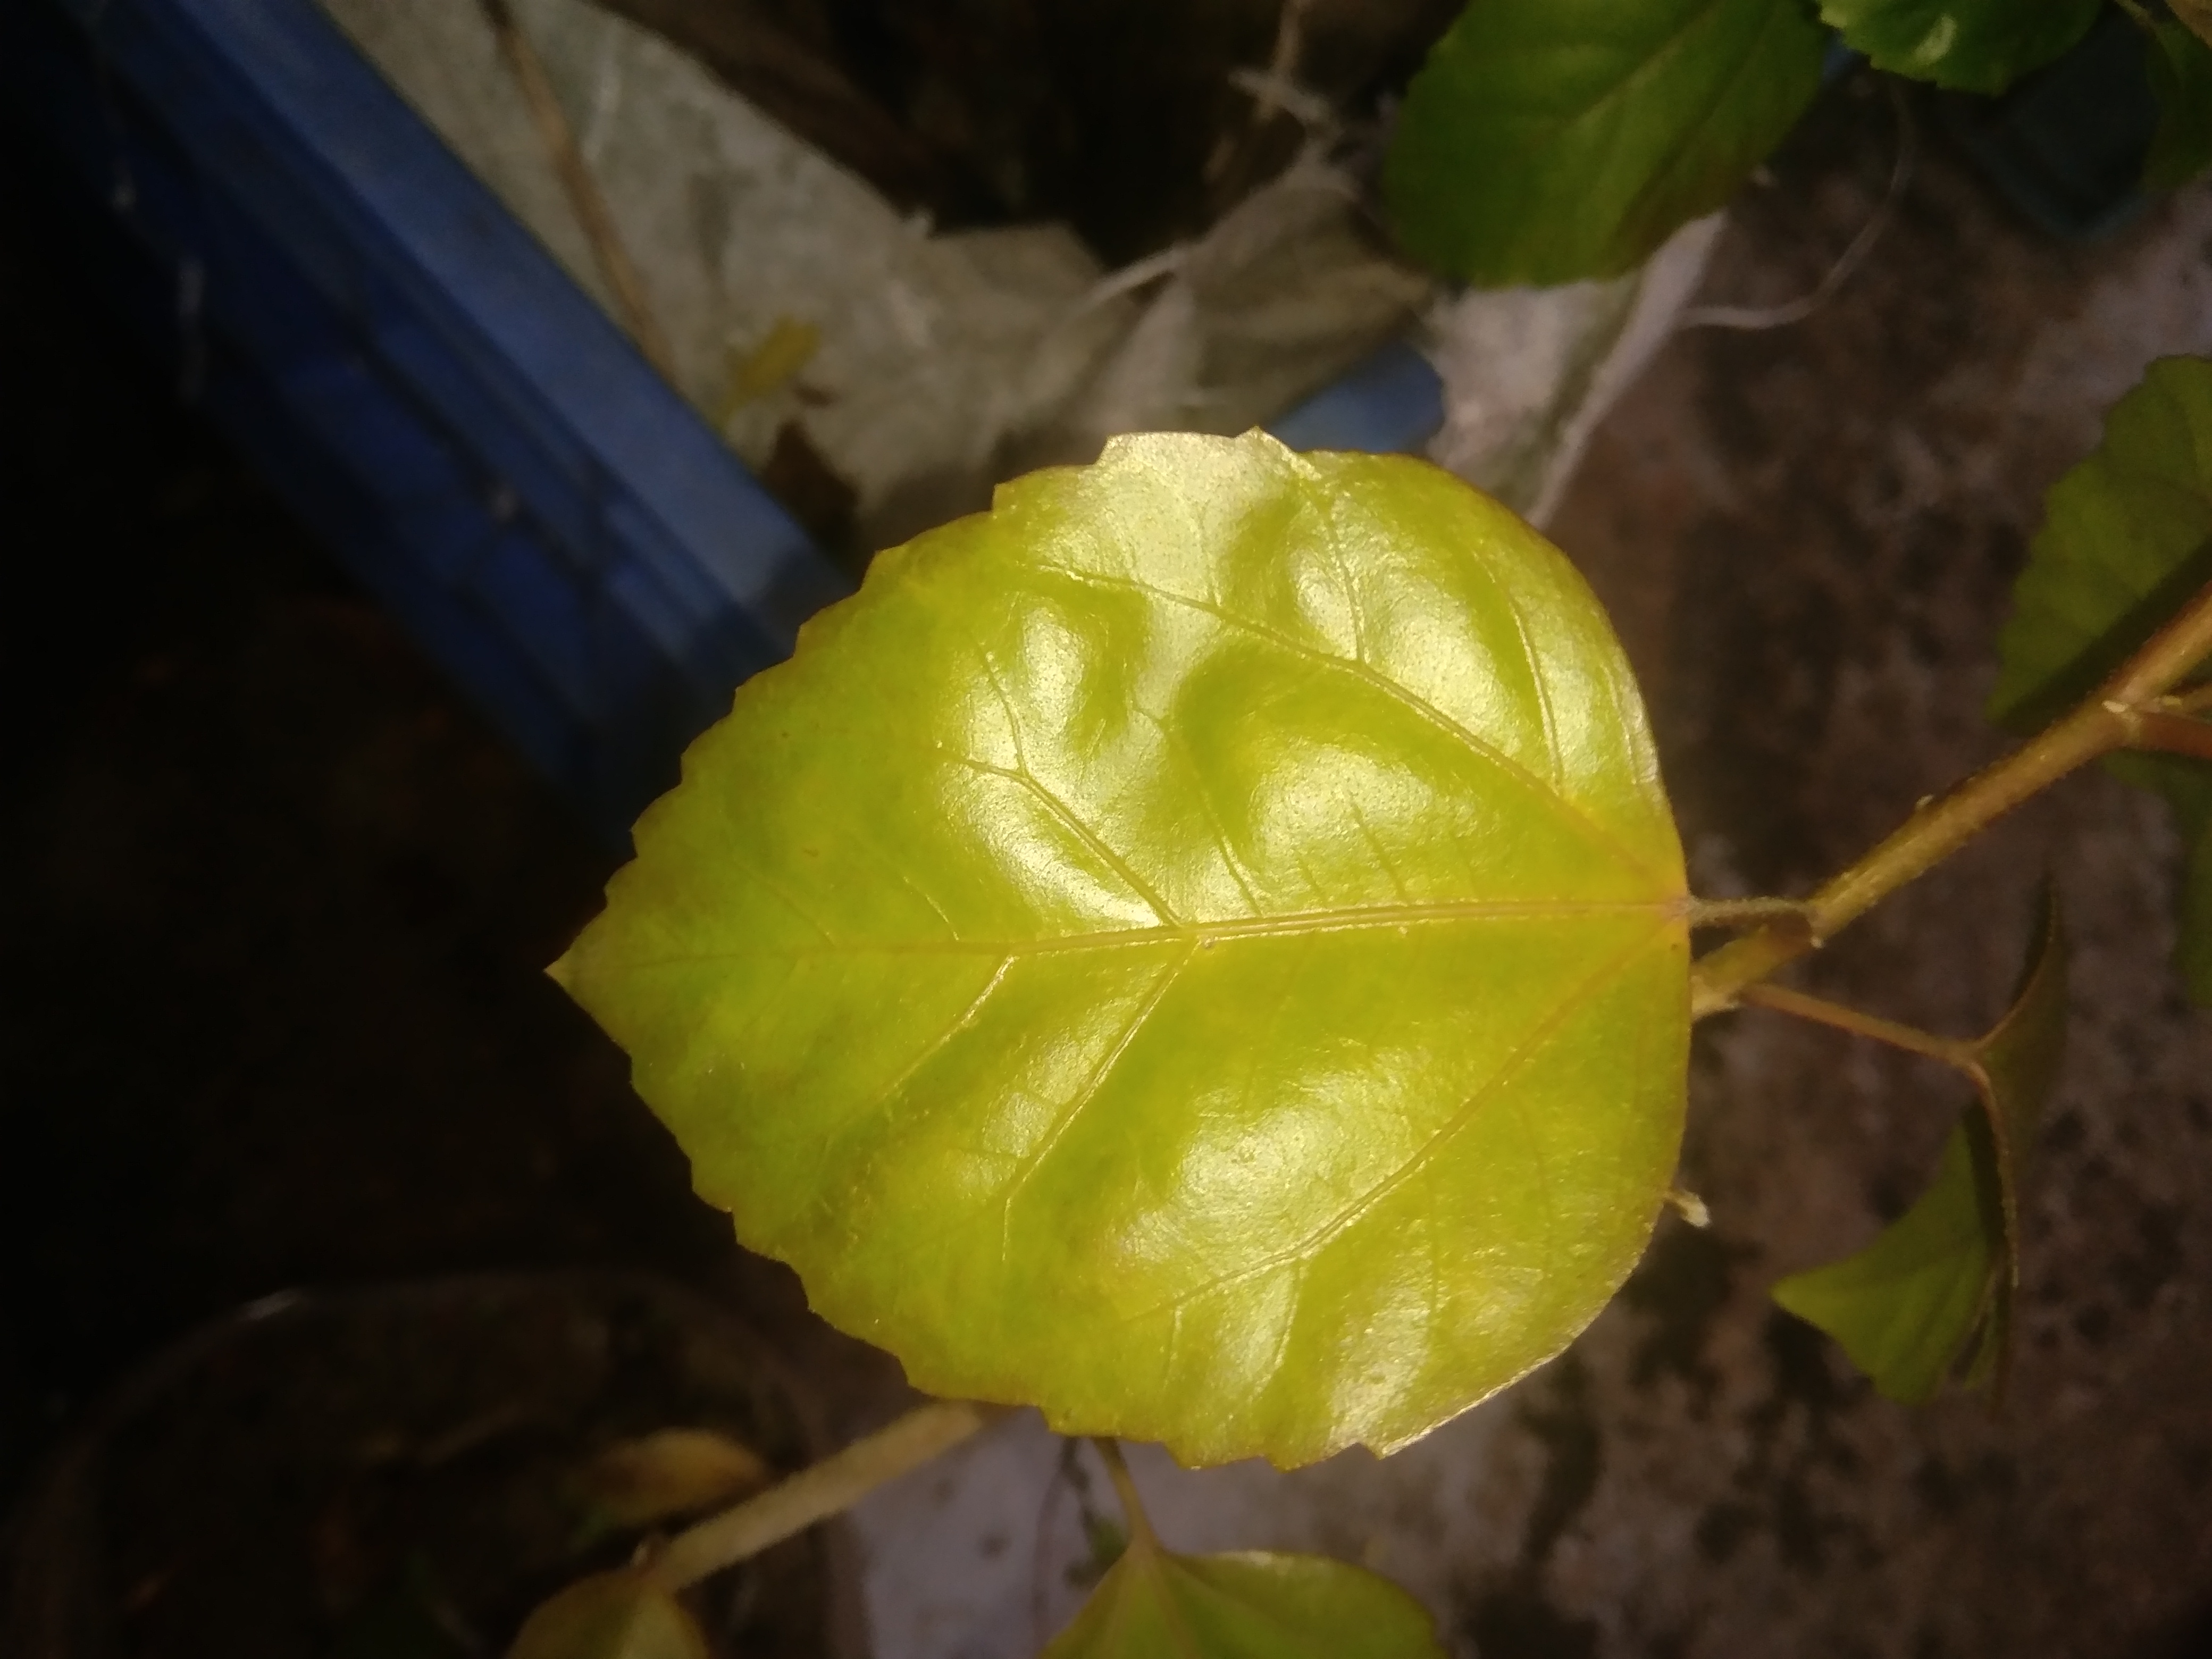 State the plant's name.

hibiscus
